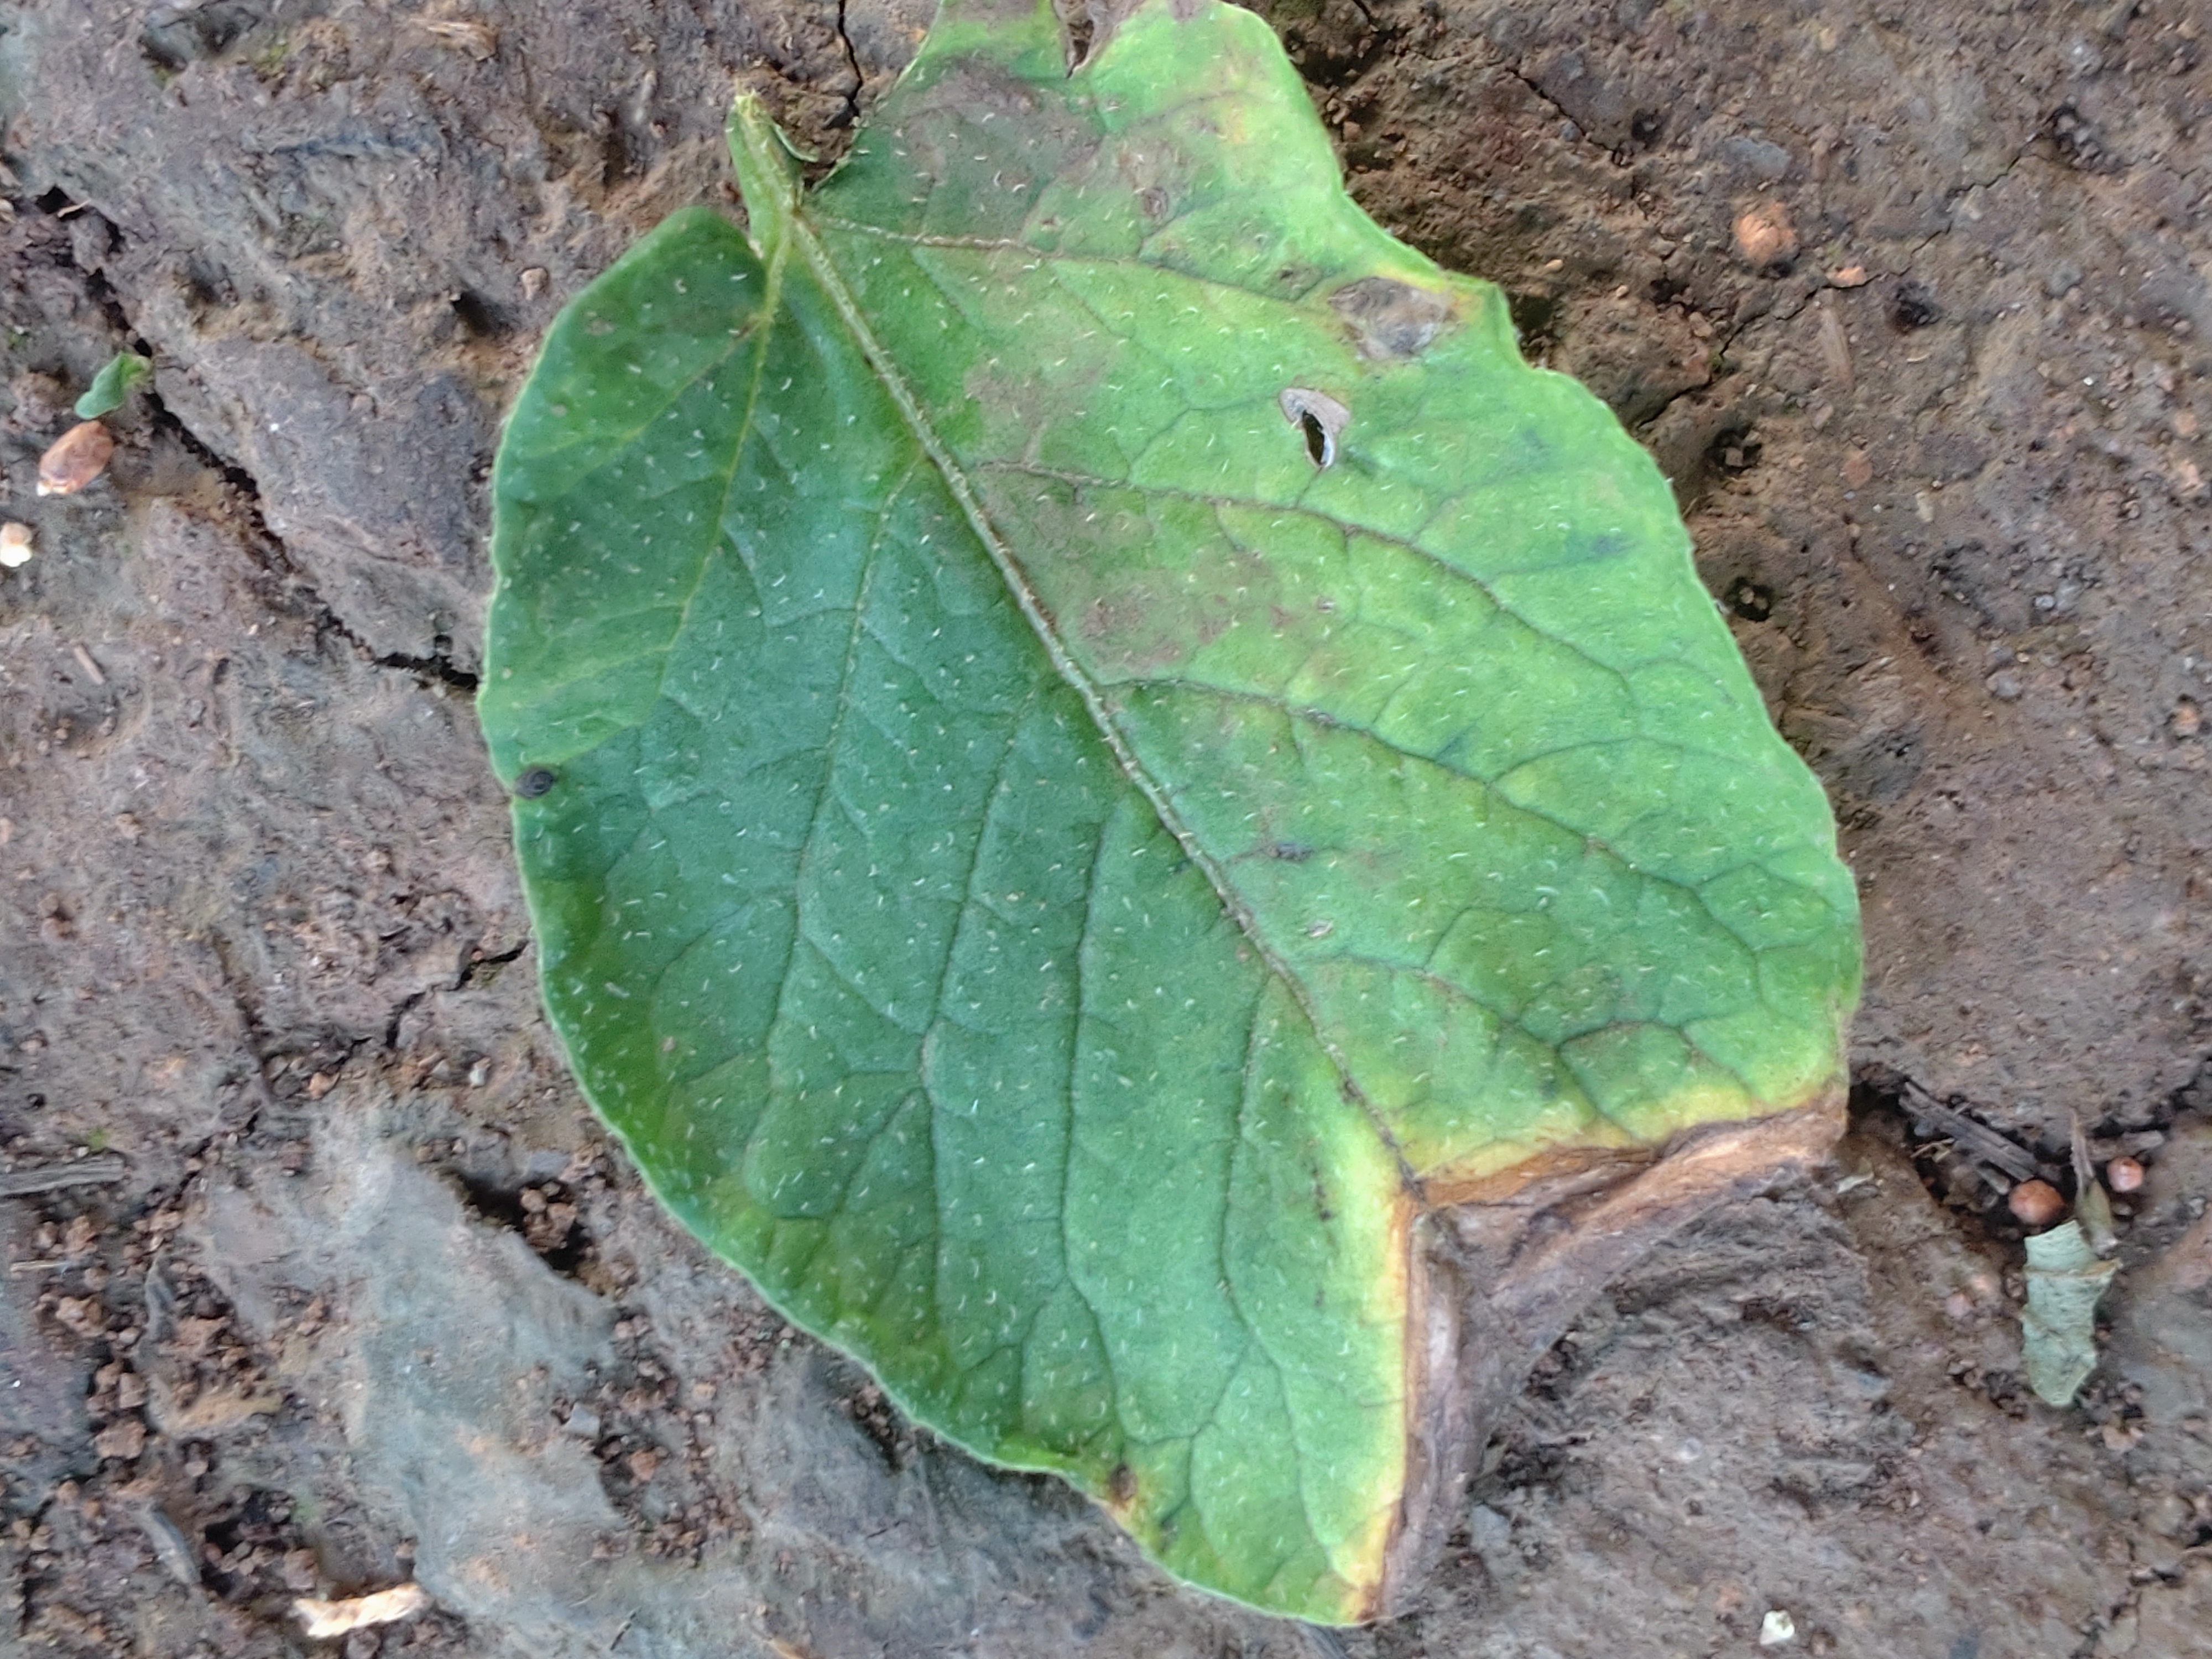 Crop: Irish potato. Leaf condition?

early blight
